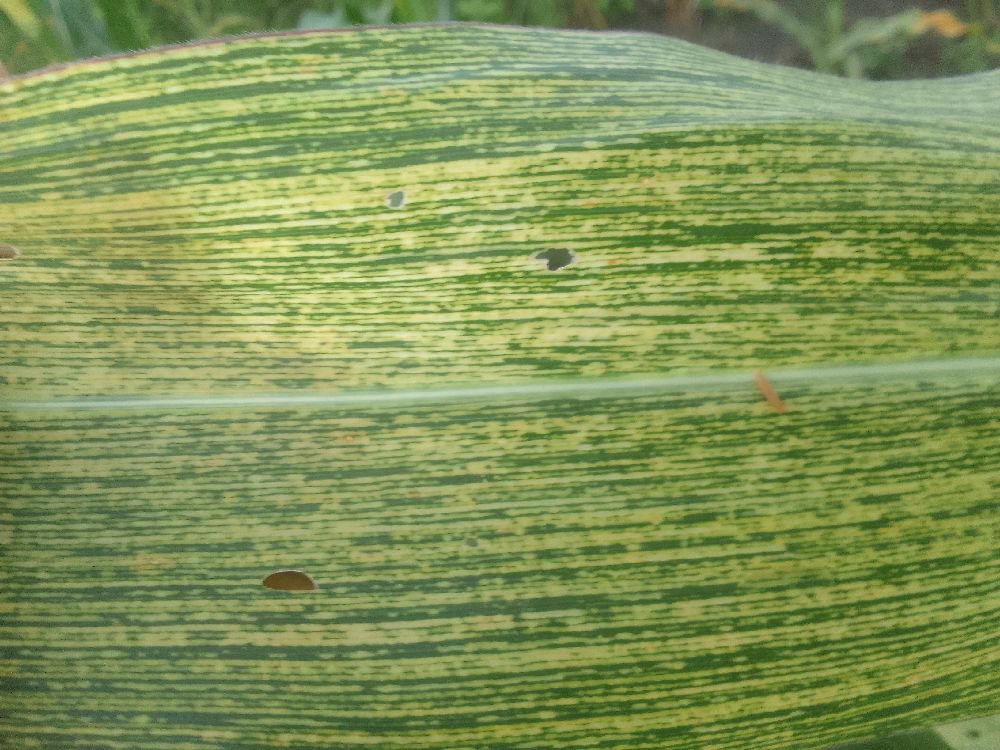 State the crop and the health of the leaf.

maize, maize streak virus
